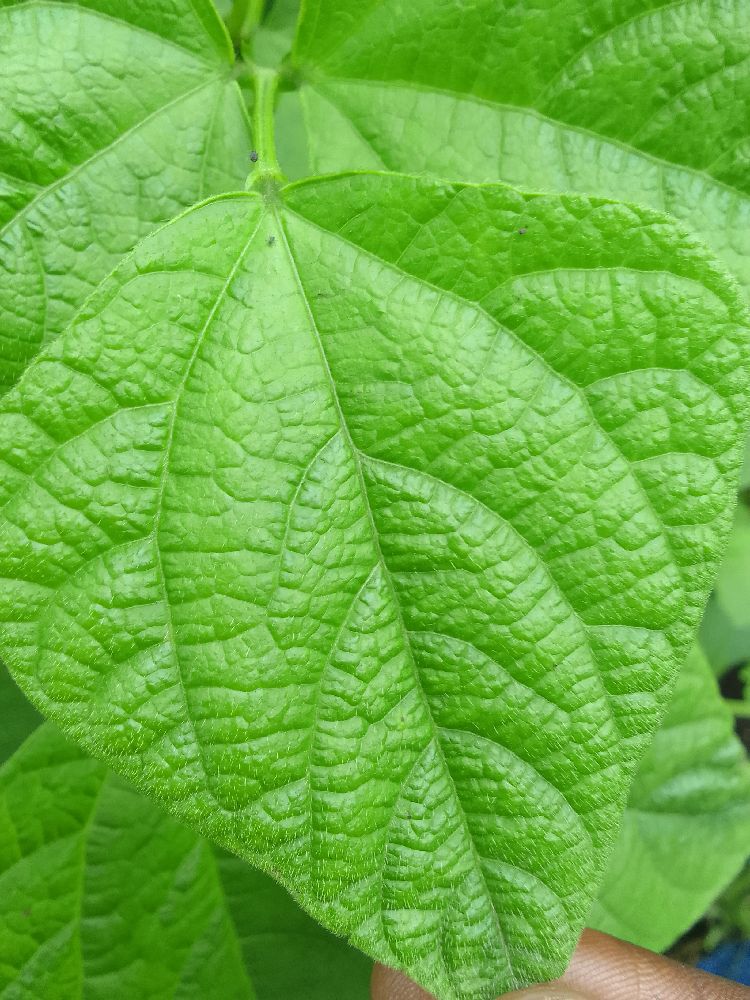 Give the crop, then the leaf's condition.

common bean, healthy
